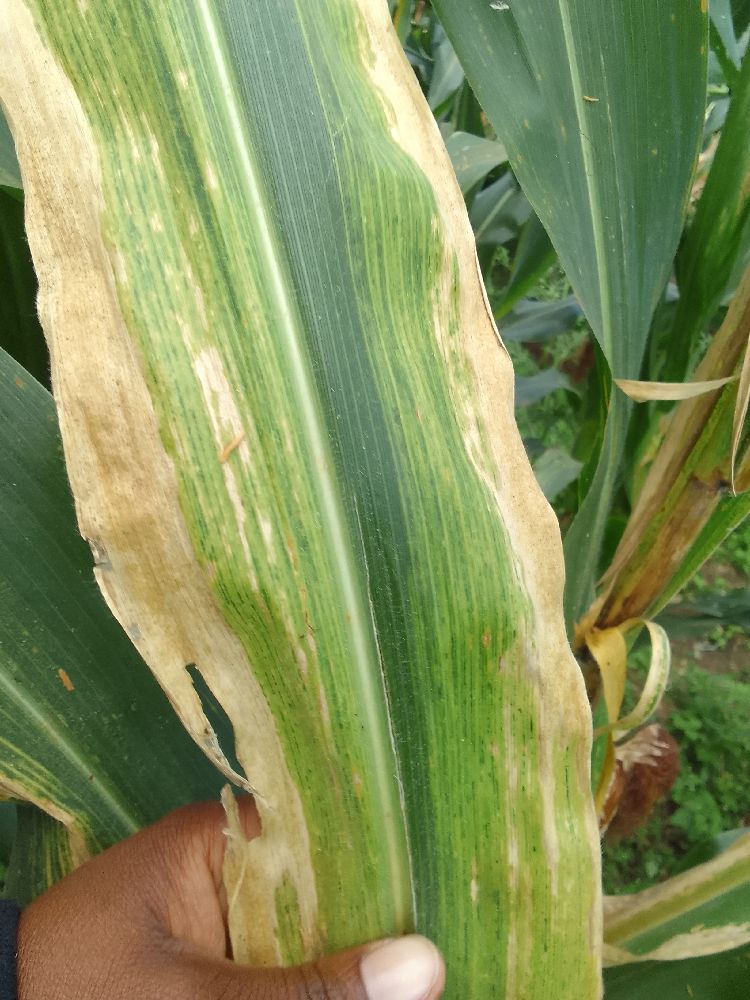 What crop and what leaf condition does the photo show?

maize, maize lethal necrosis
